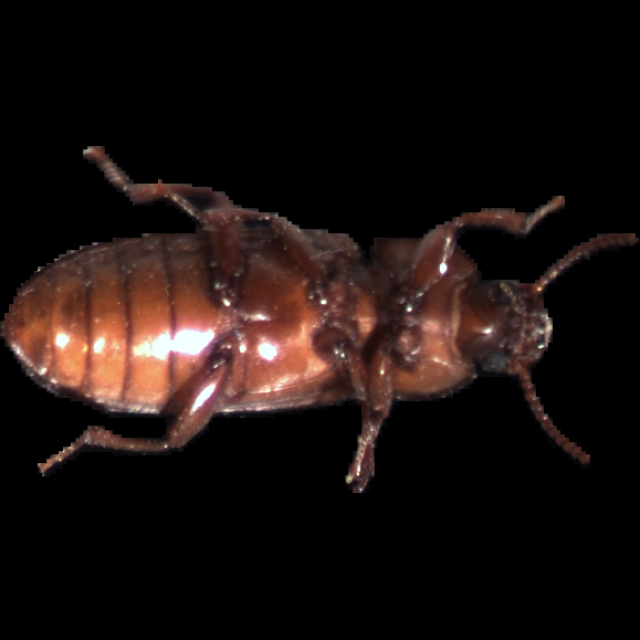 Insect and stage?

mealworm beetle
